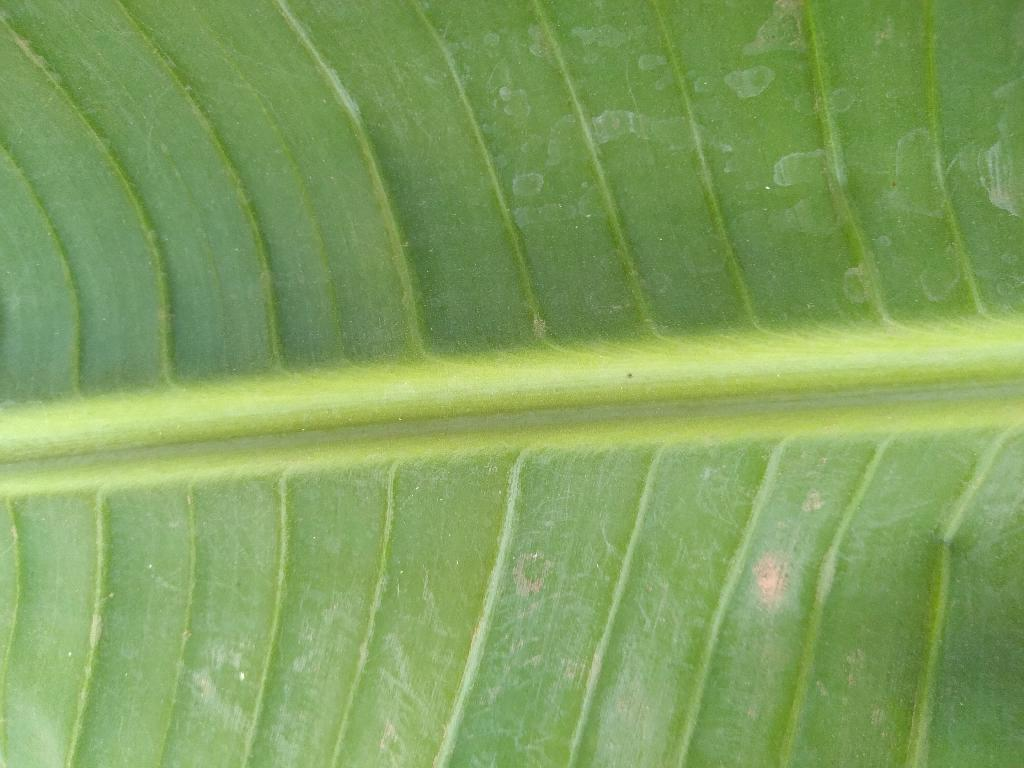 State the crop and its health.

banana, healthy
